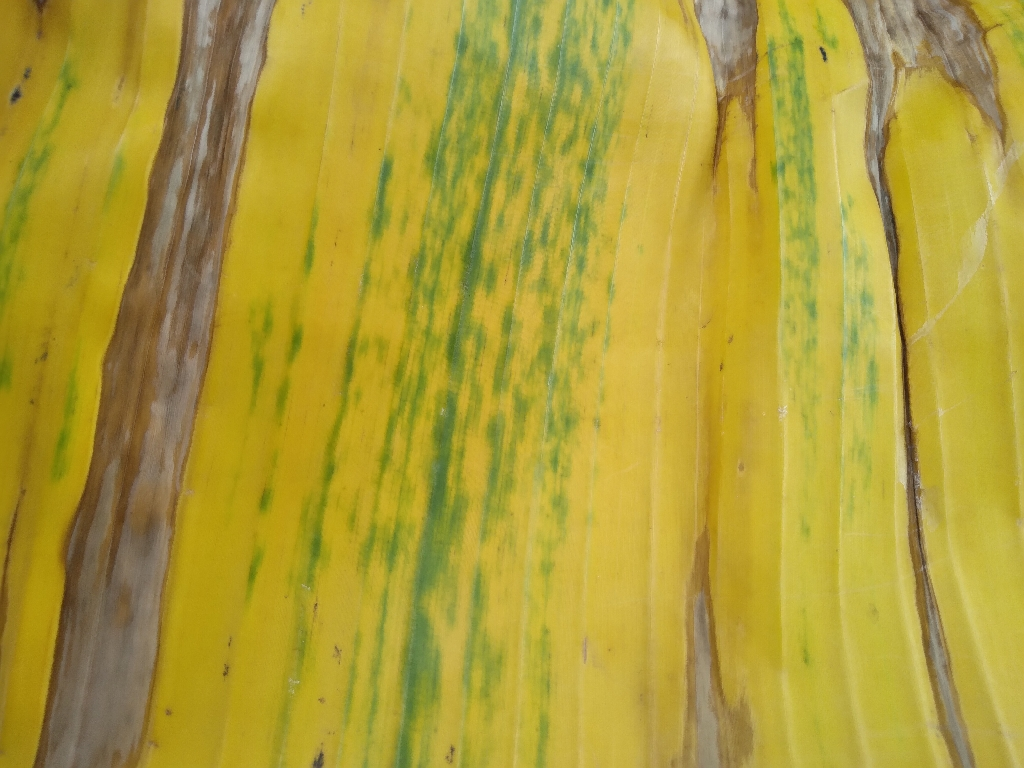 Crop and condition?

banana, fusarium wilt race 1
